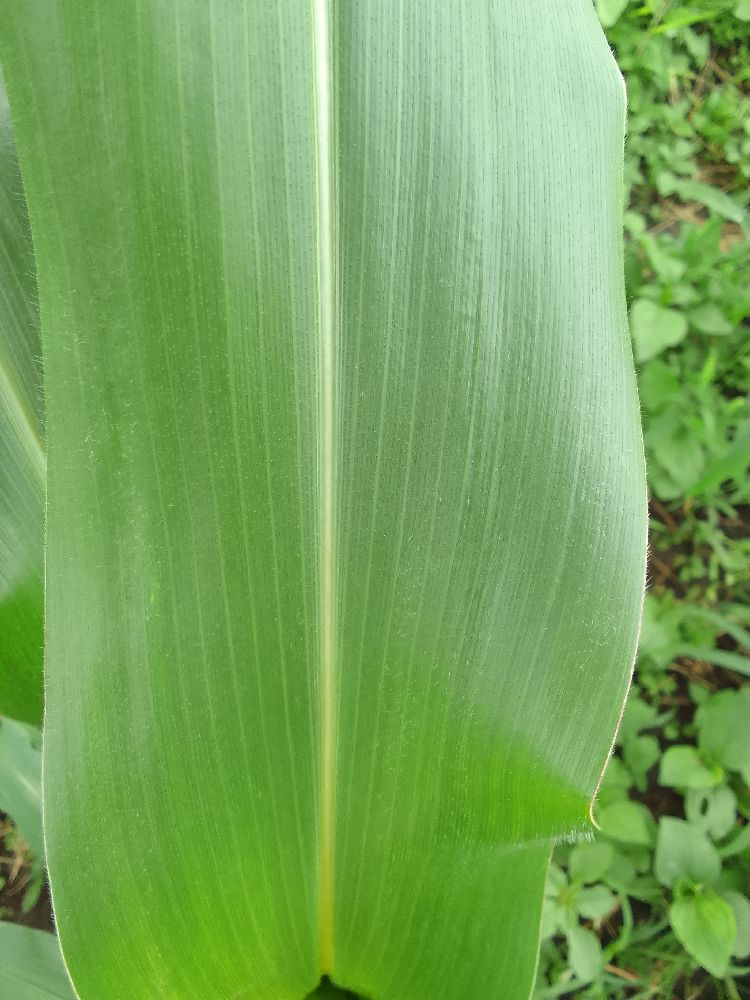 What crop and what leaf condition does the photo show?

maize, healthy
